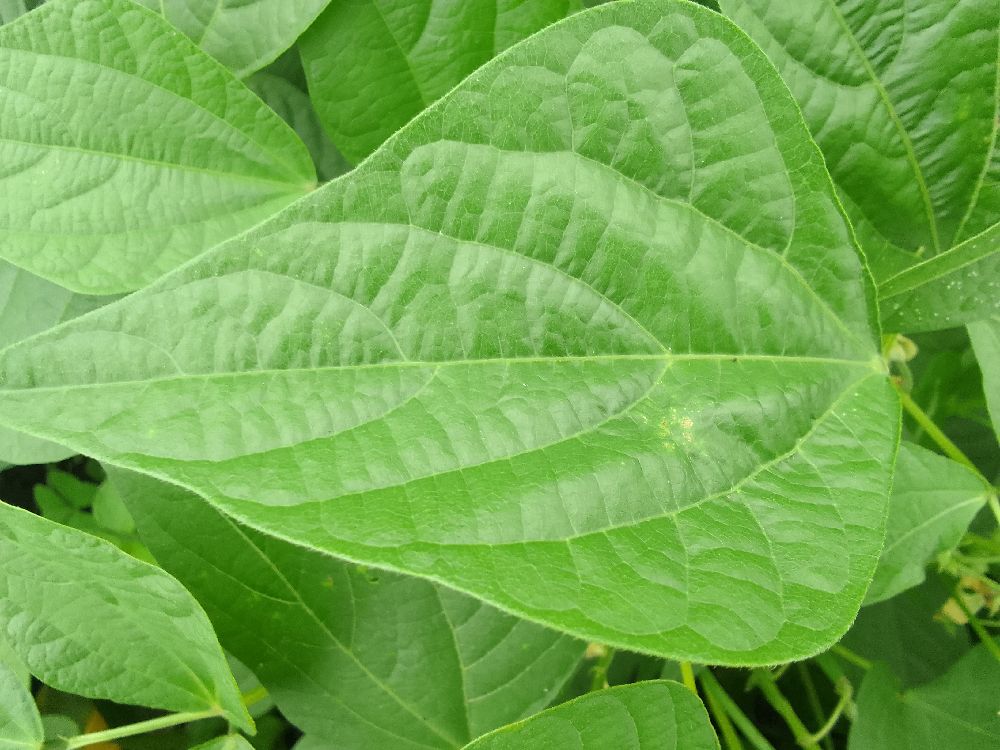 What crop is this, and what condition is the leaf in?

common bean, healthy
